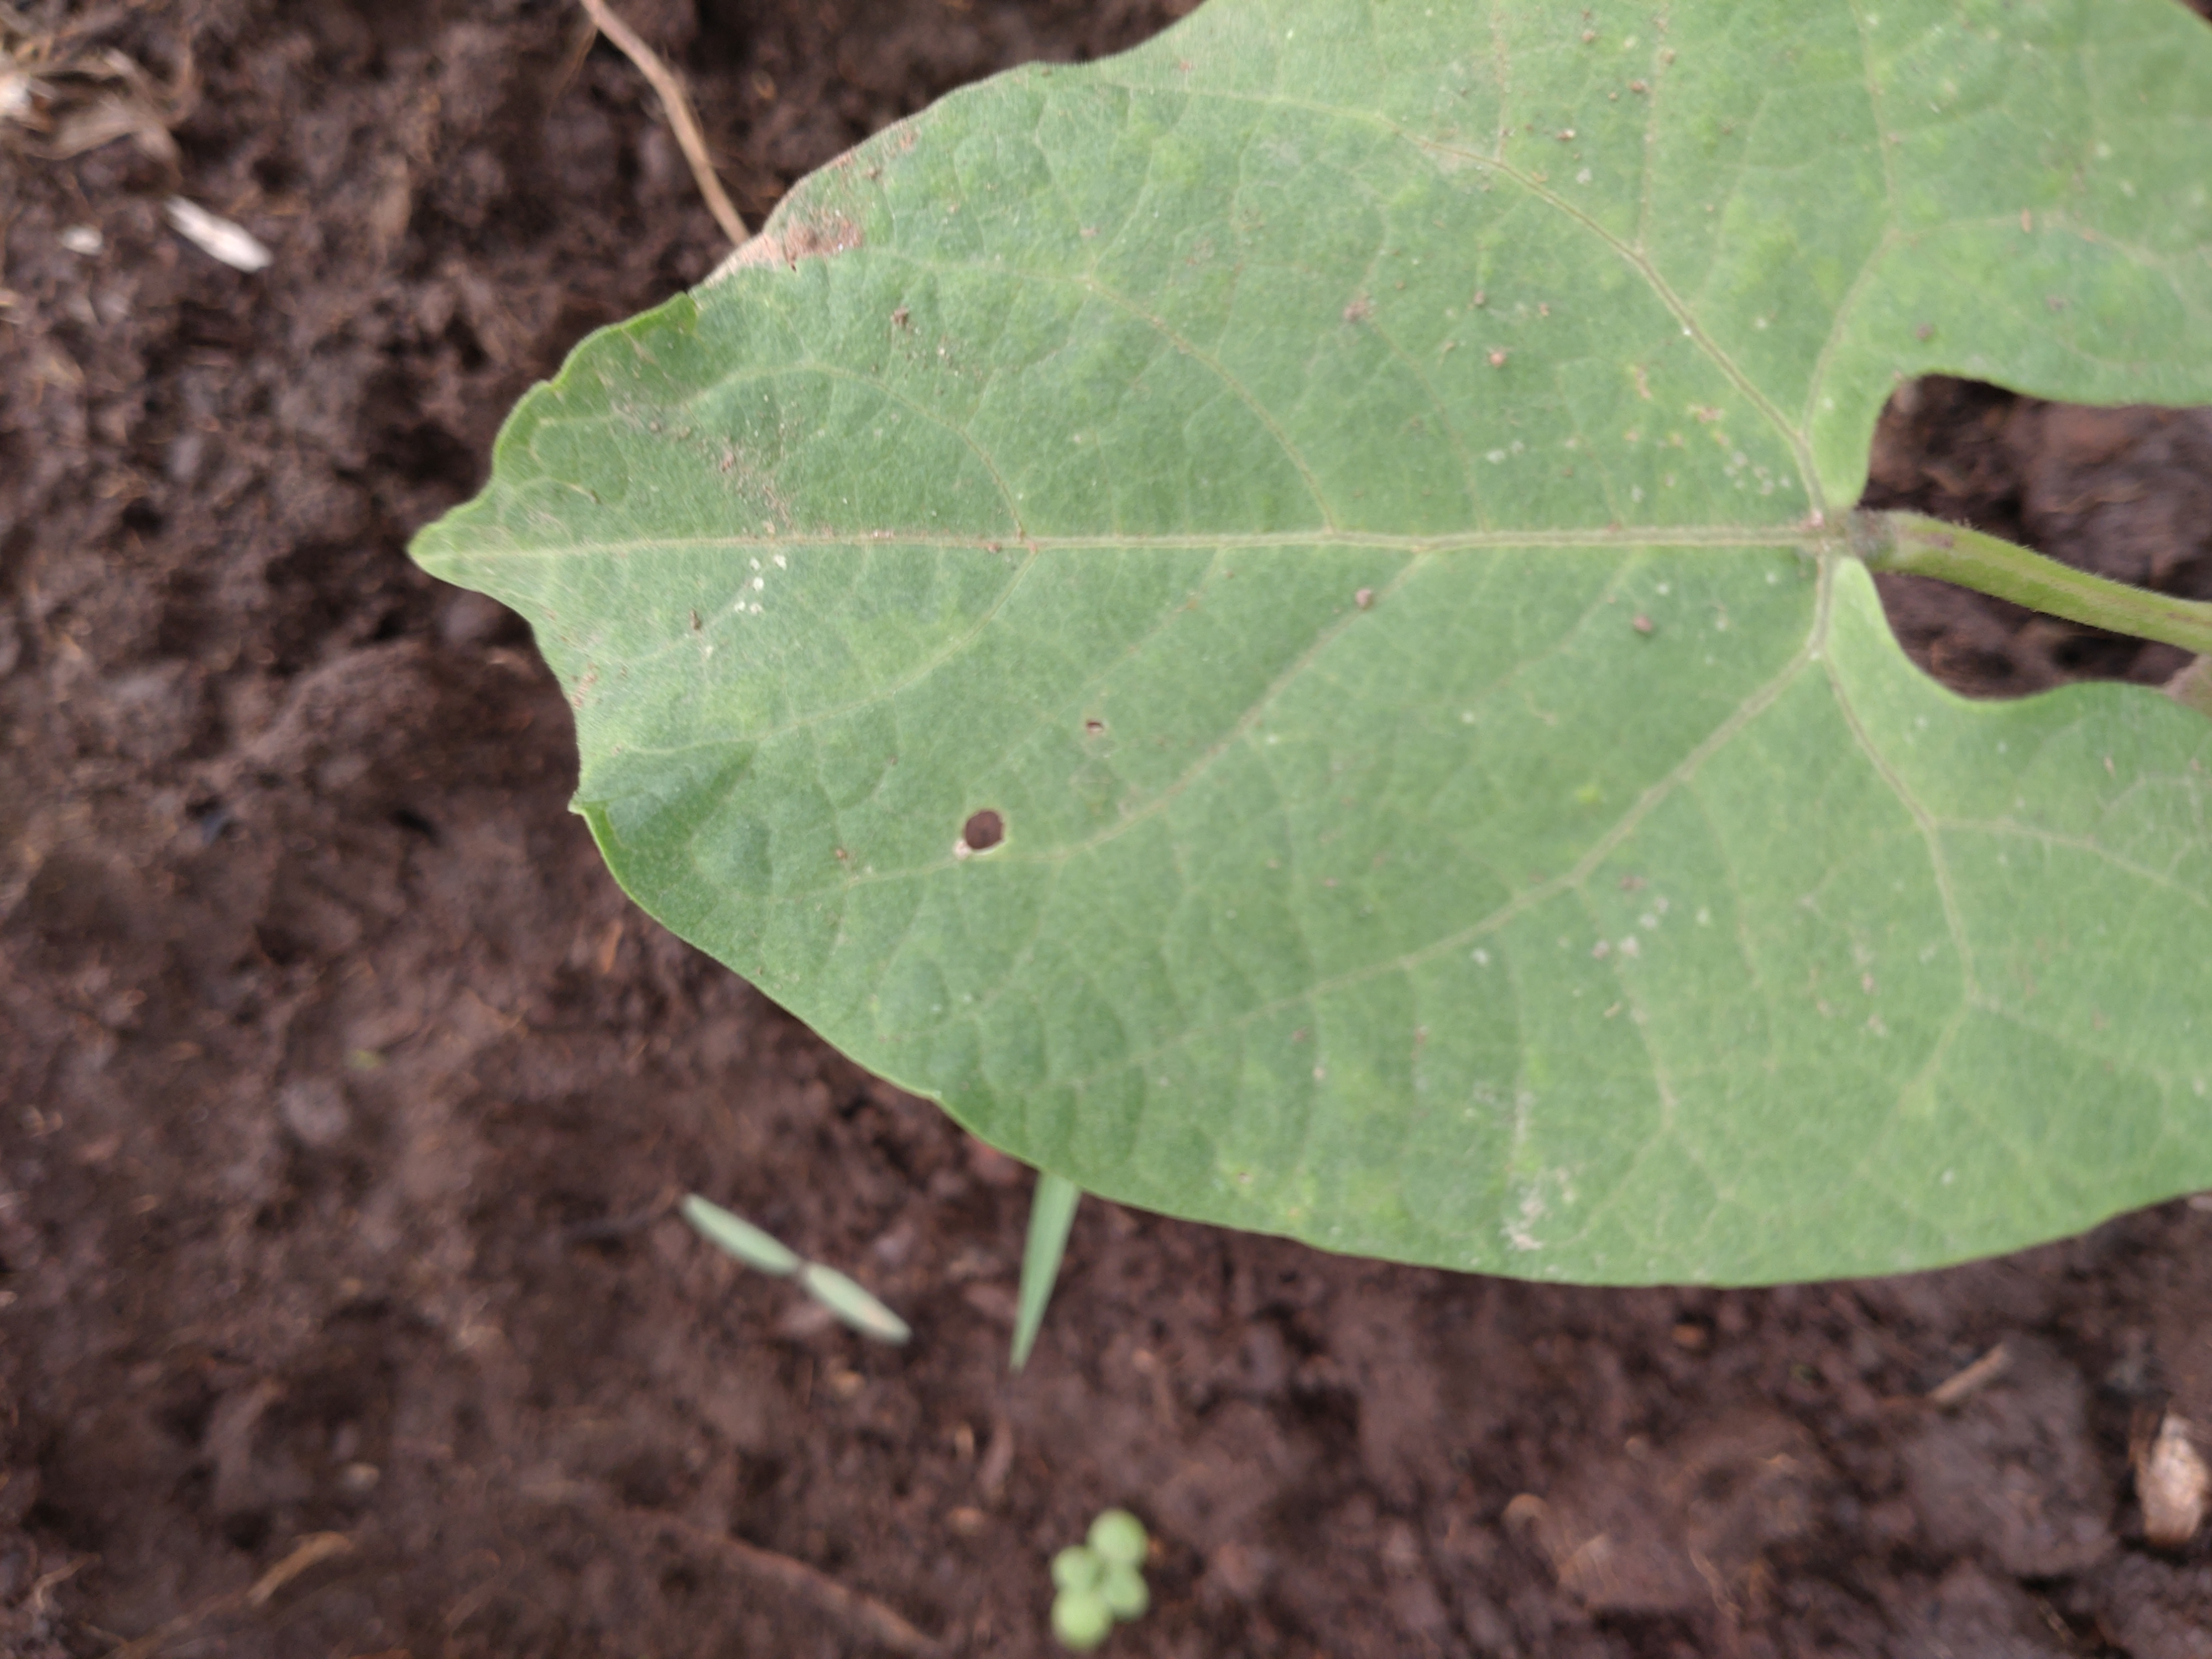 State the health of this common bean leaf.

healthy
